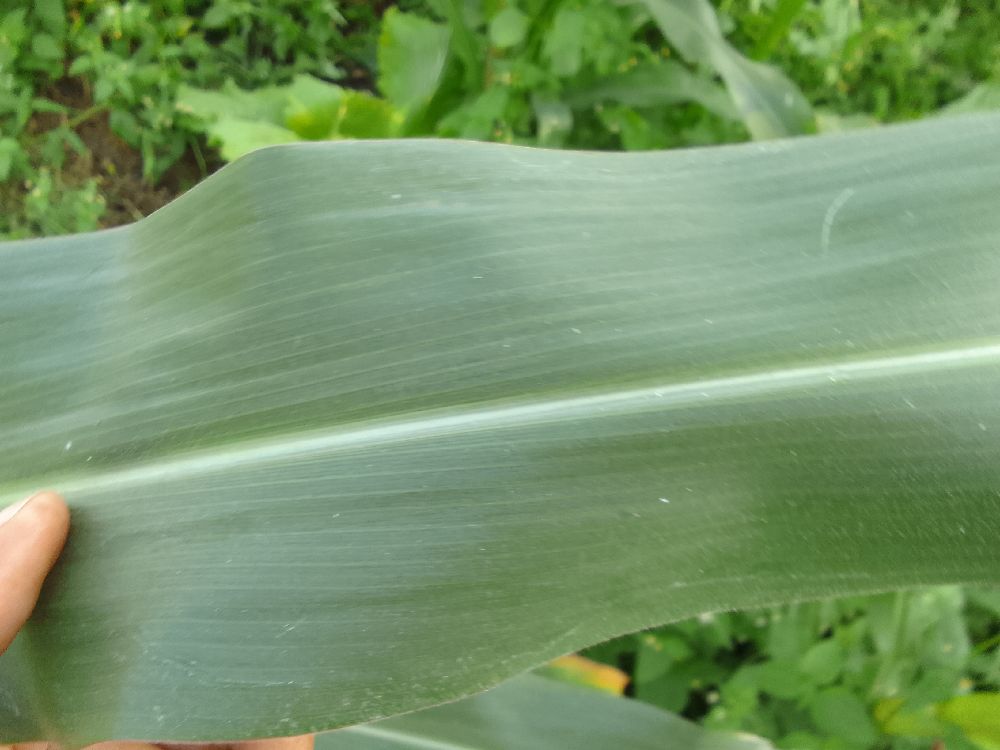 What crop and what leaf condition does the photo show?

maize, healthy
